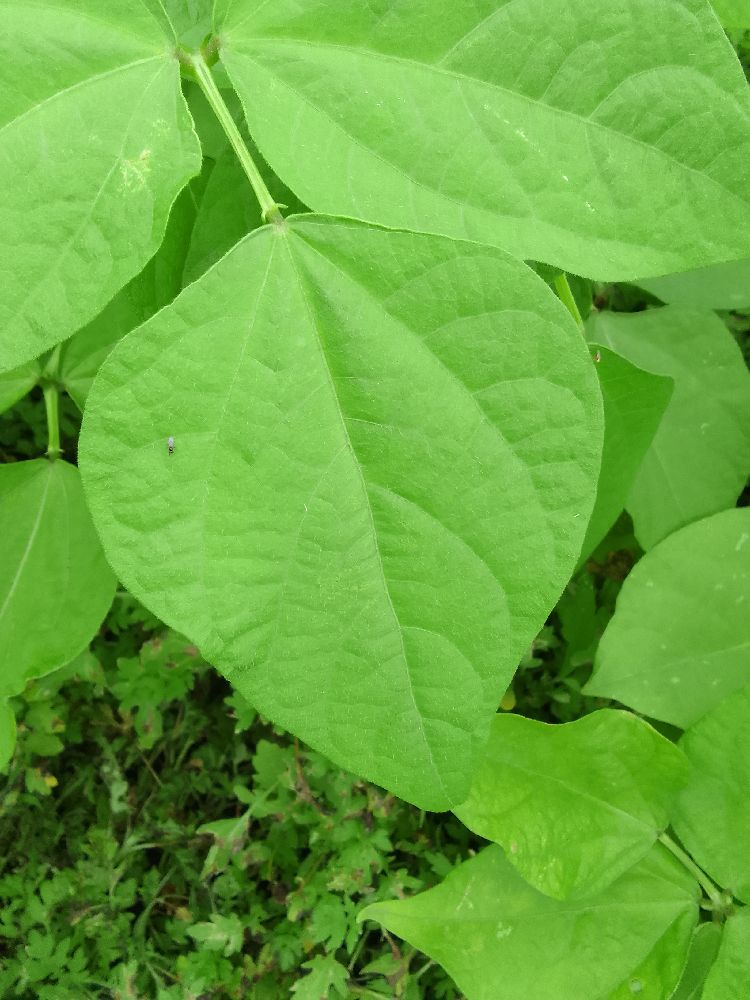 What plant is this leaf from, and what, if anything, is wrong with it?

common bean, healthy
